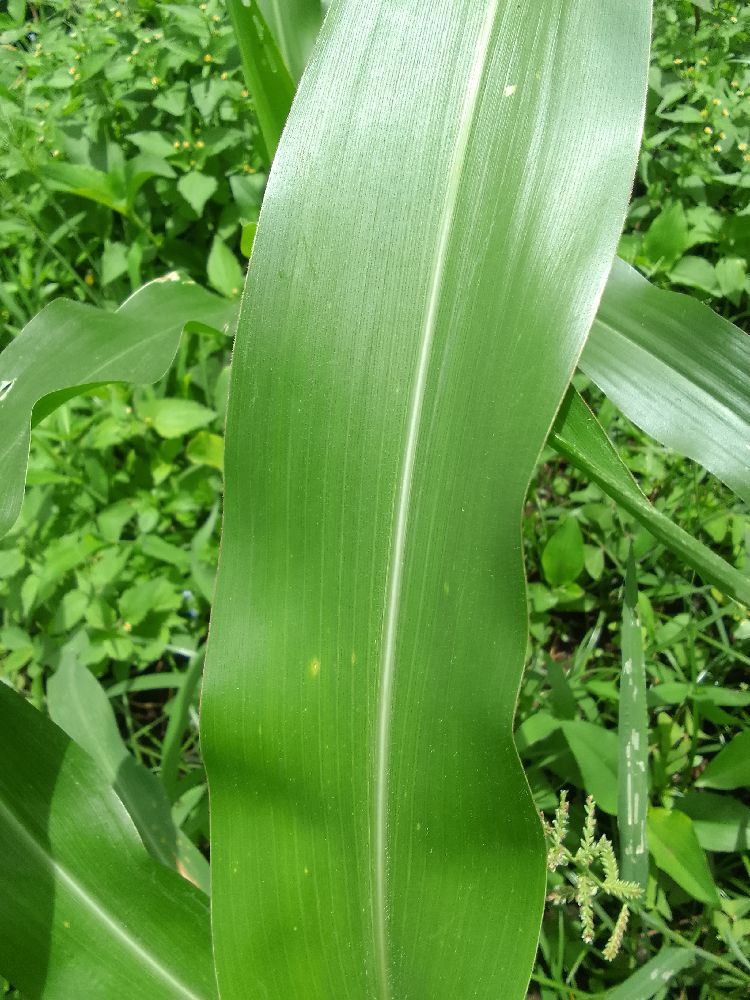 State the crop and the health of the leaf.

maize, healthy
